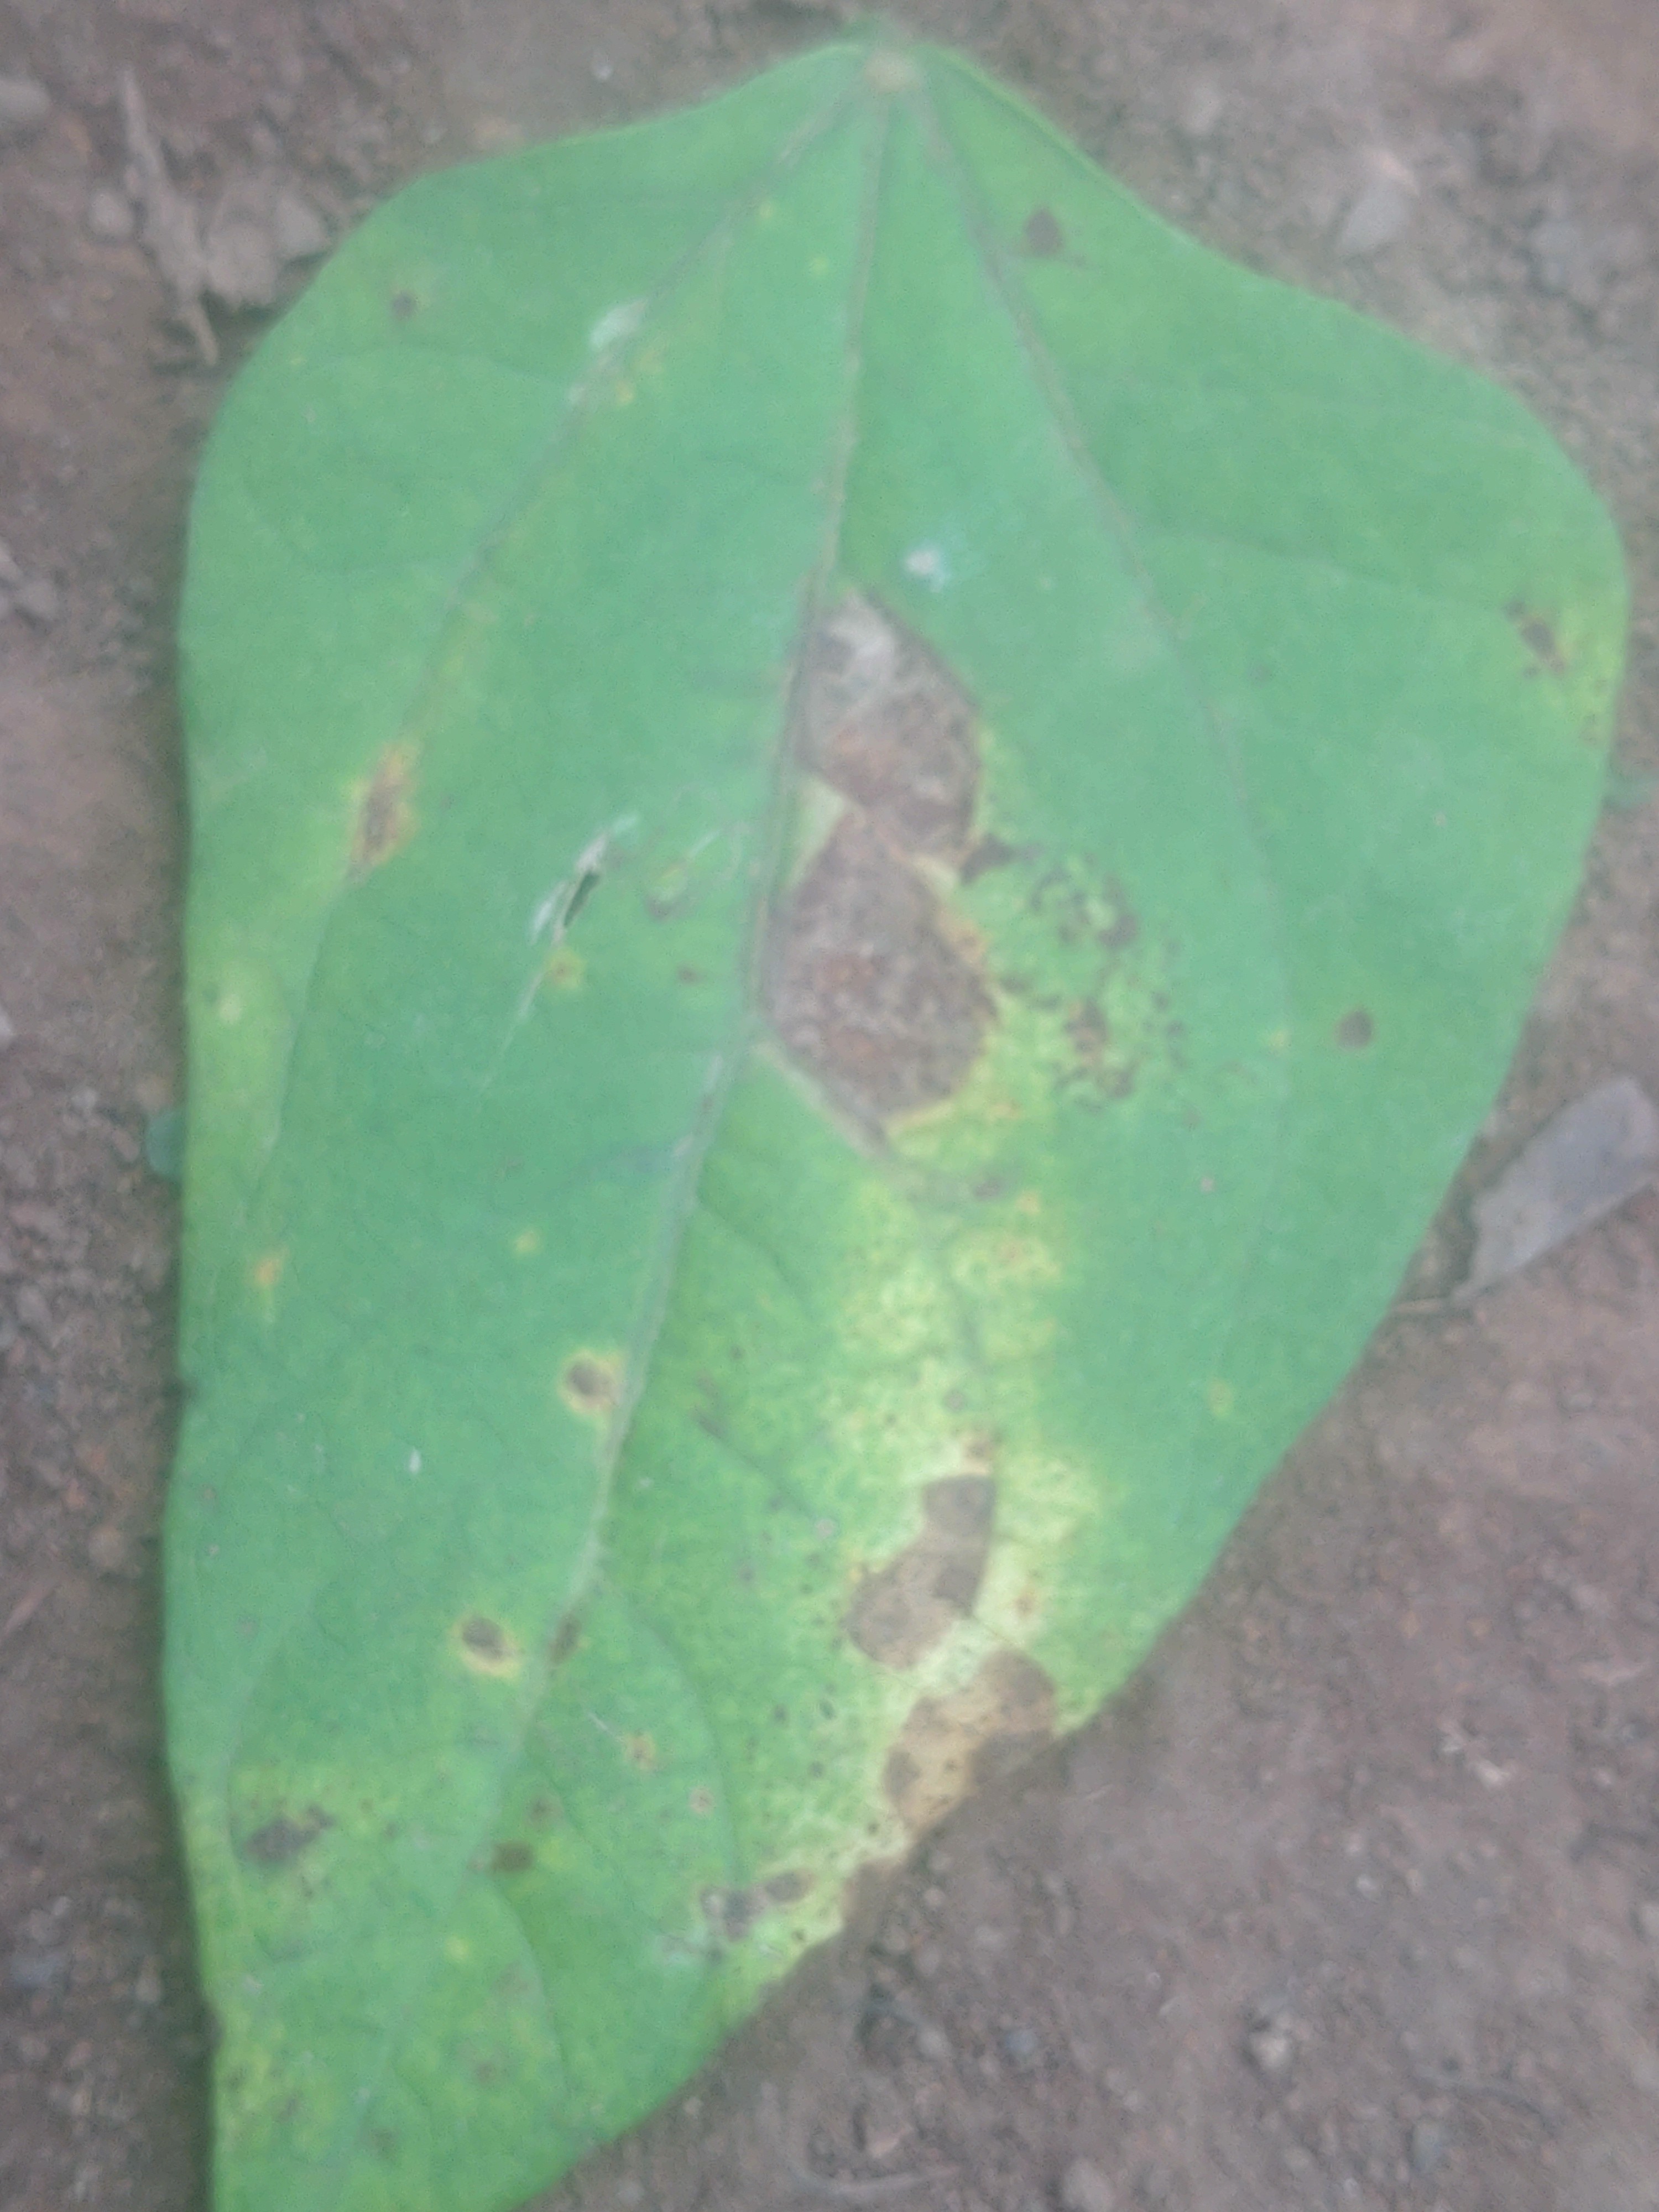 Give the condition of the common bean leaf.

rust
